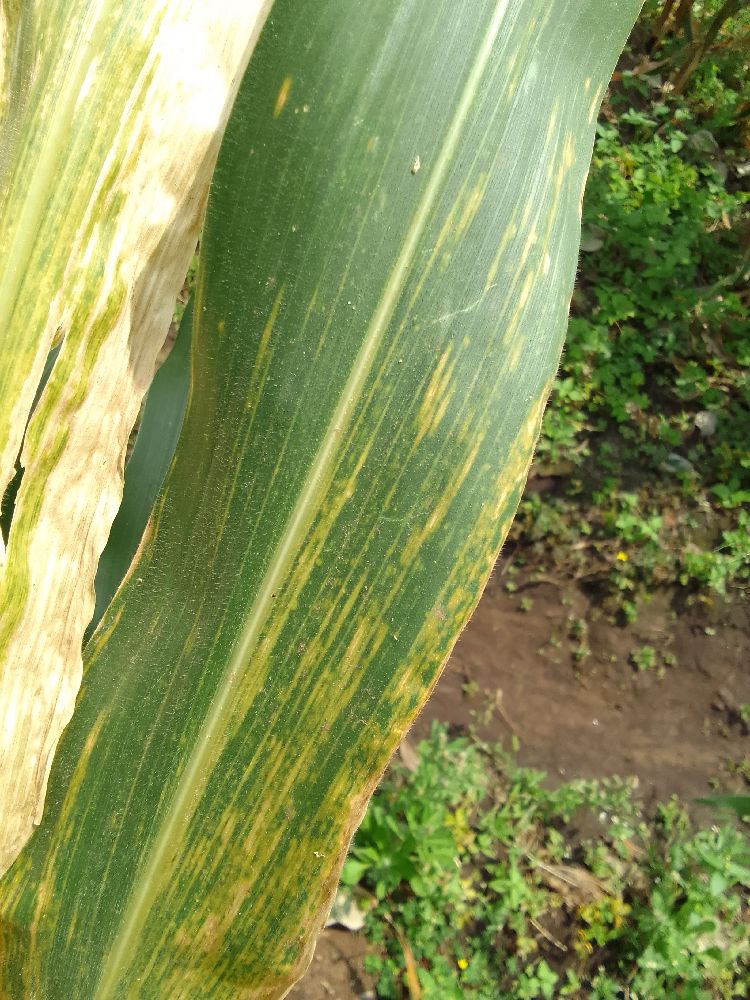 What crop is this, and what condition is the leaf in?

maize, maize lethal necrosis
